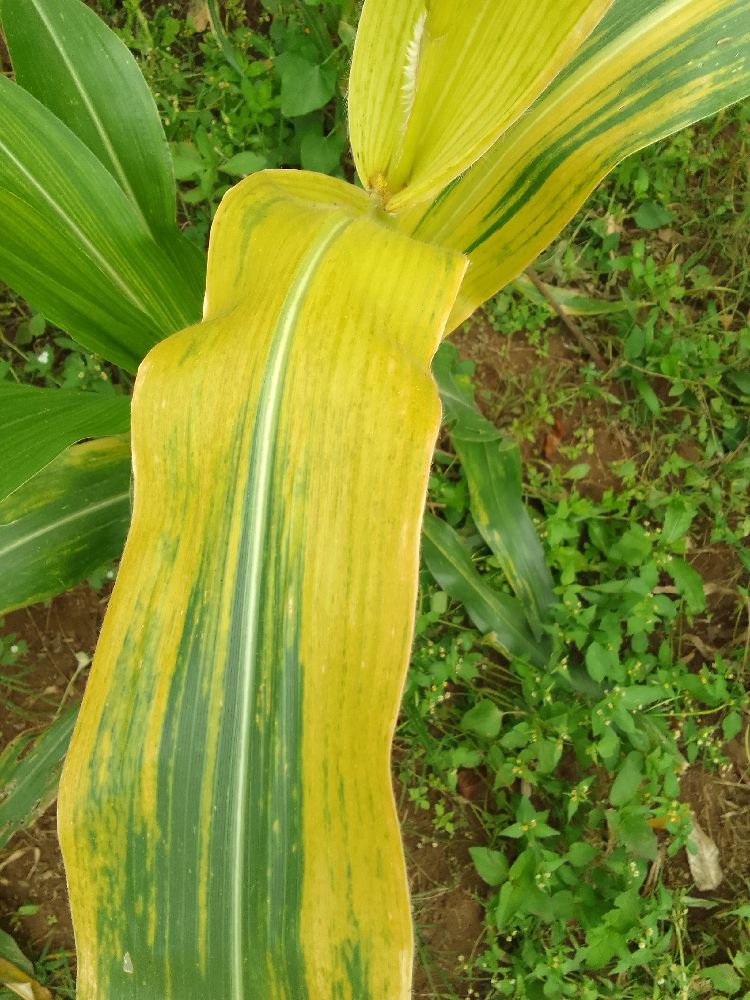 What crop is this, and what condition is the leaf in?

maize, maize lethal necrosis
